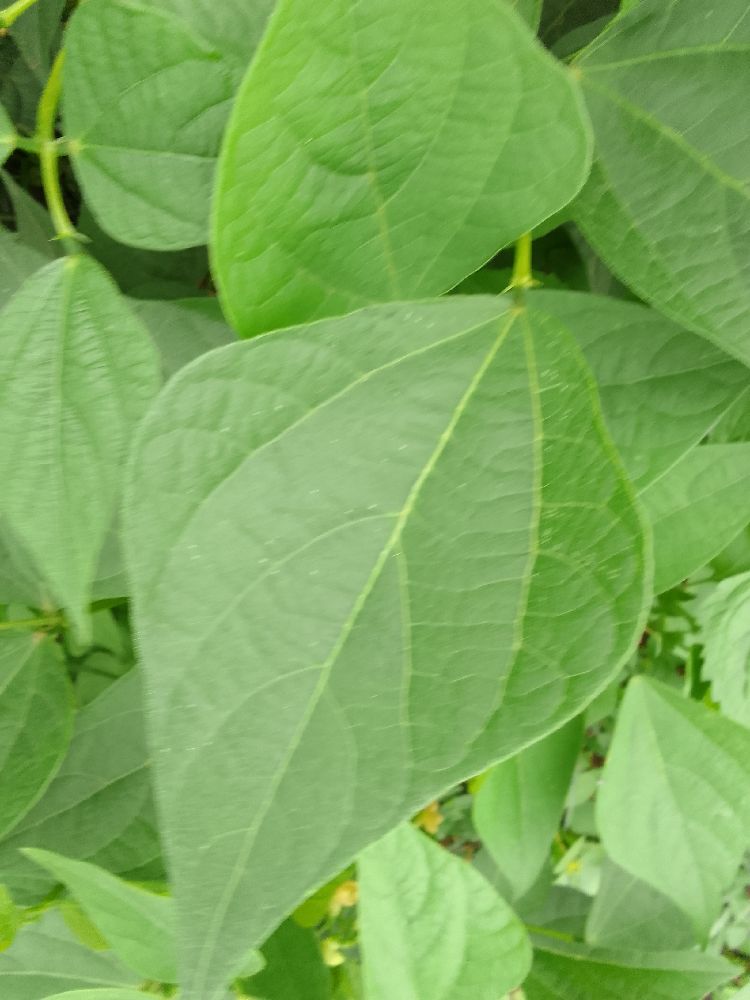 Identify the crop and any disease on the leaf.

common bean, healthy
